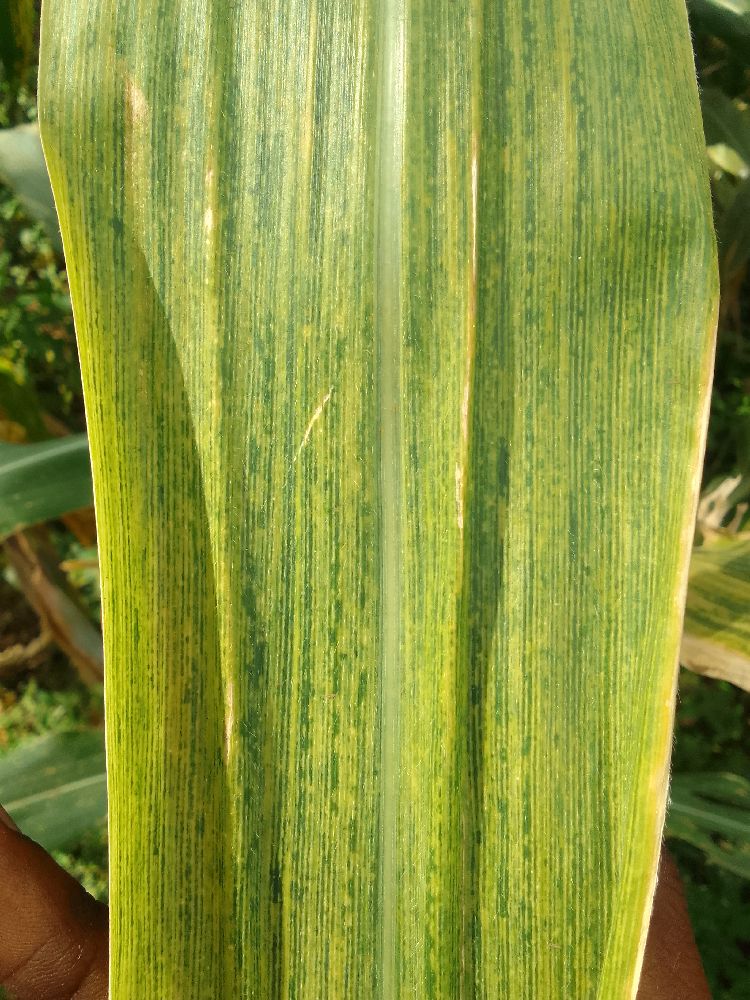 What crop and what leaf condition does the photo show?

maize, maize lethal necrosis
